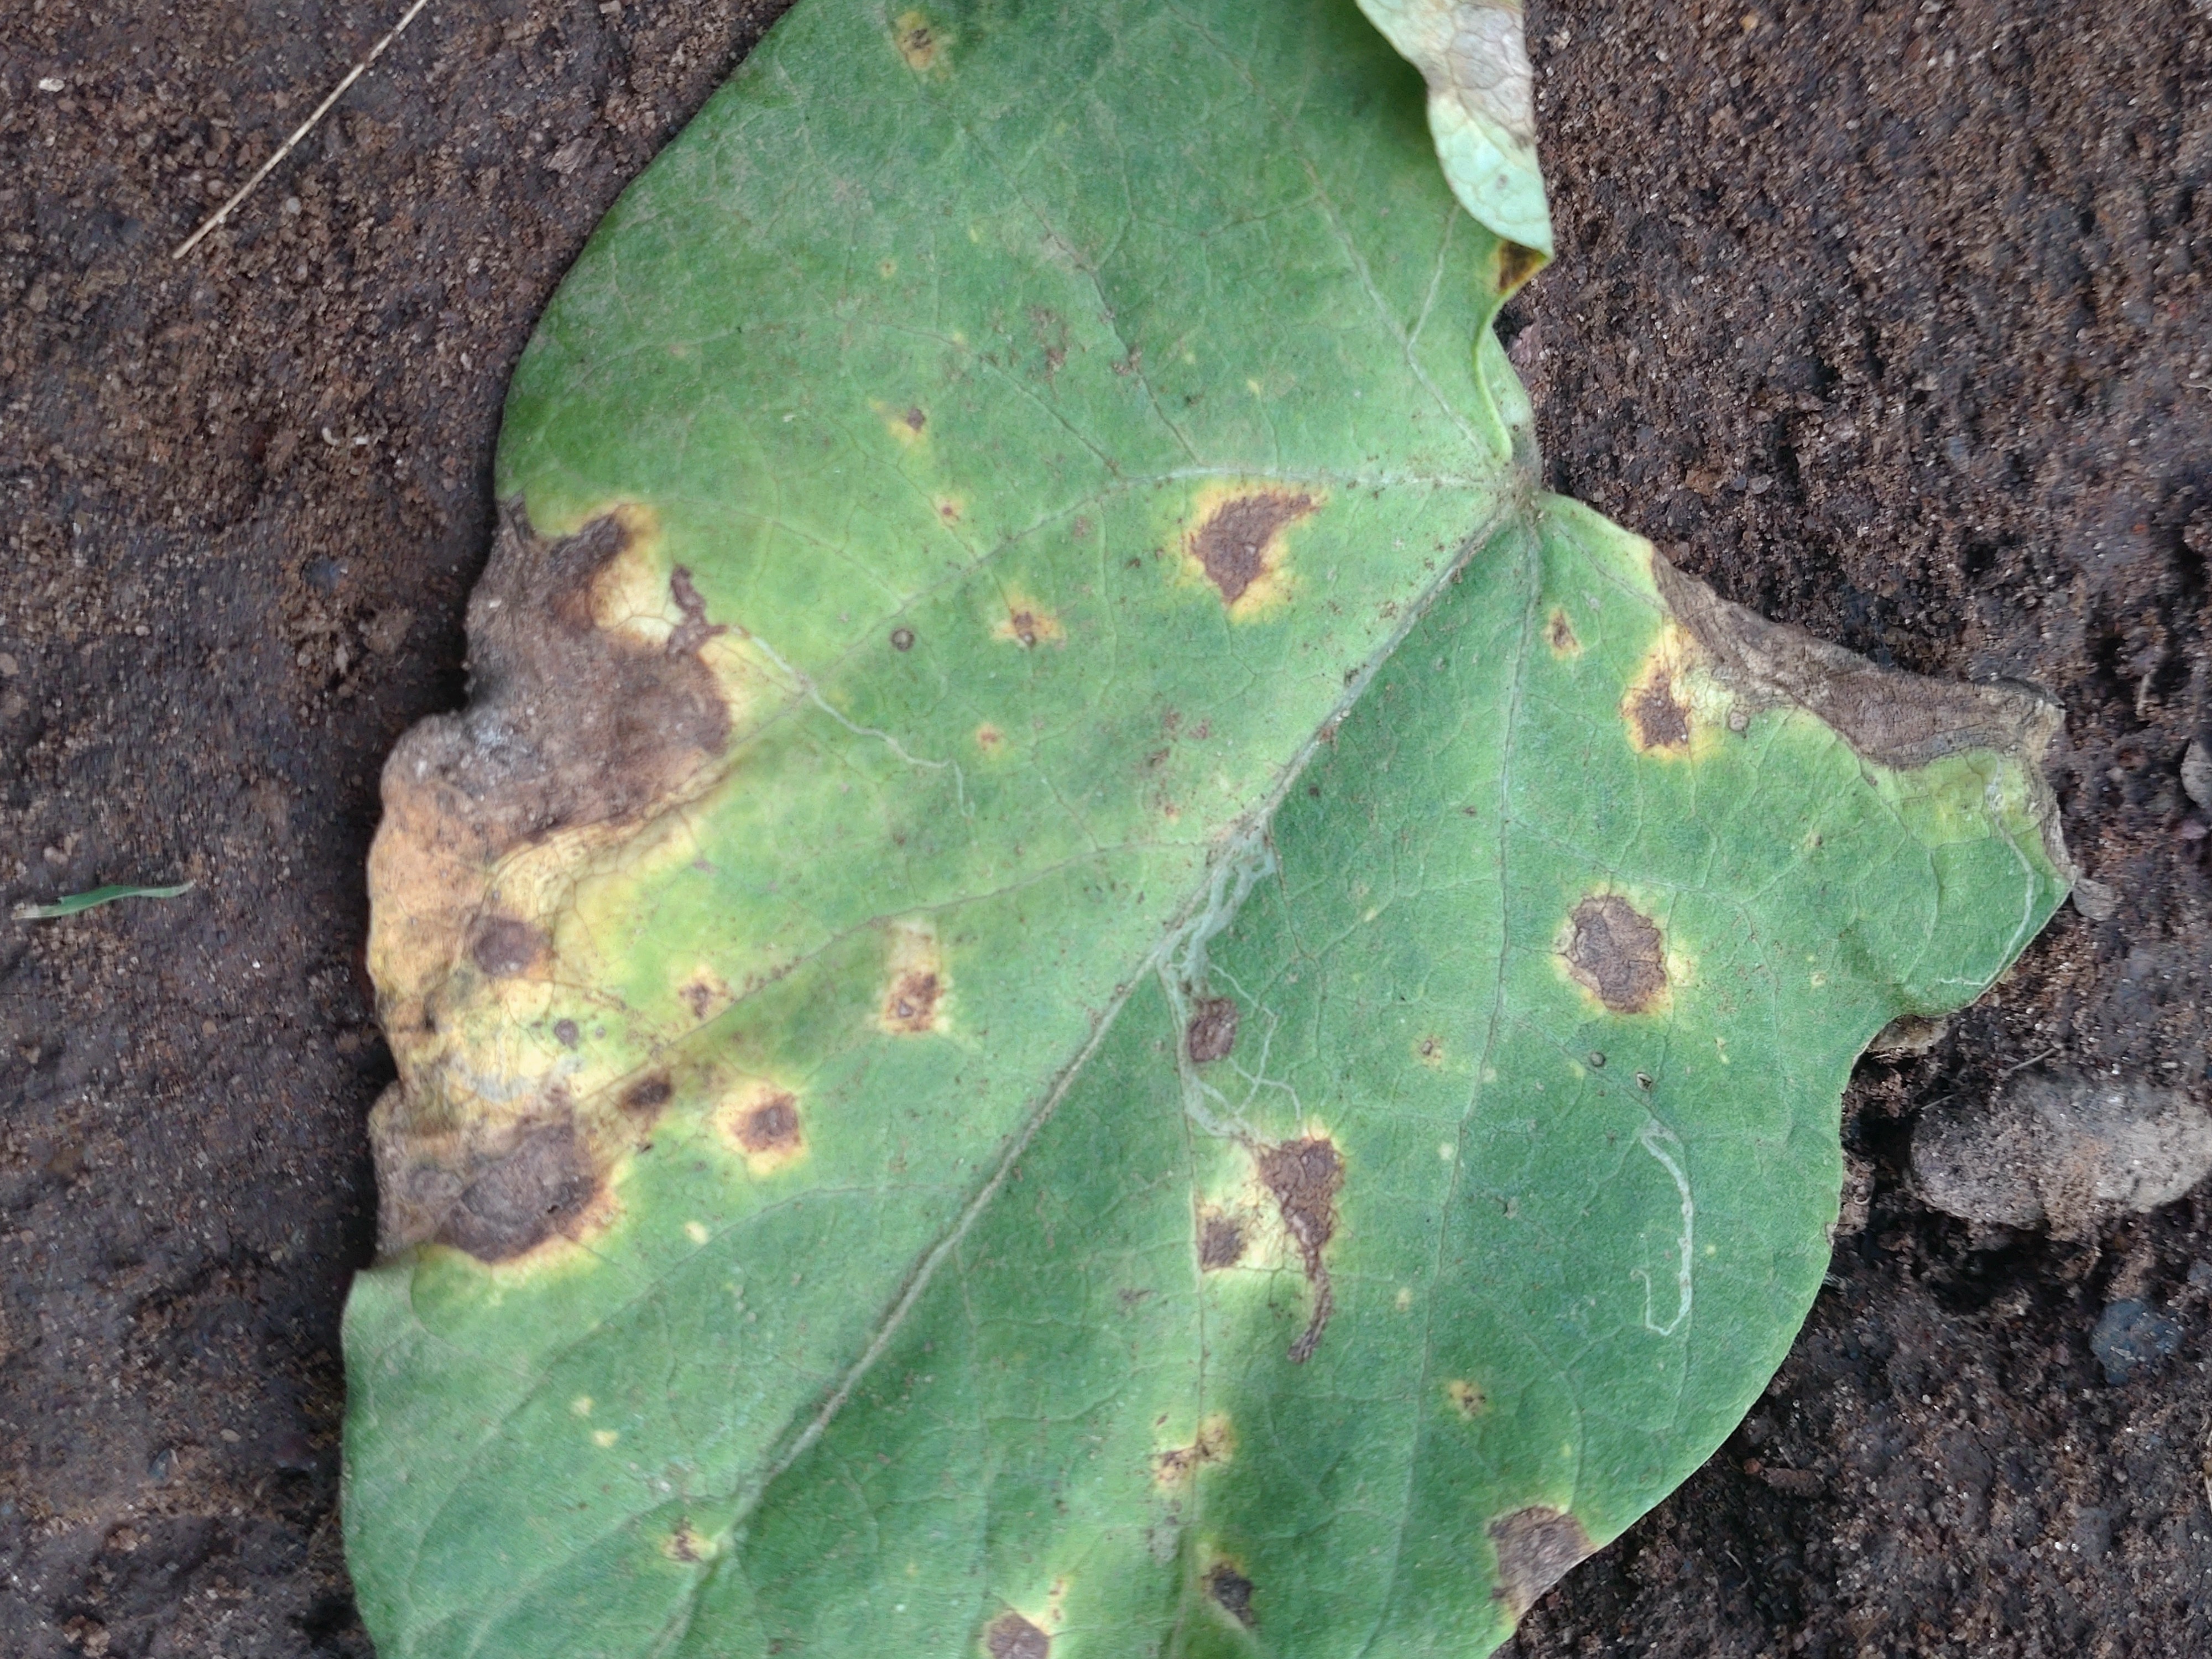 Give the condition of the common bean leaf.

rust
